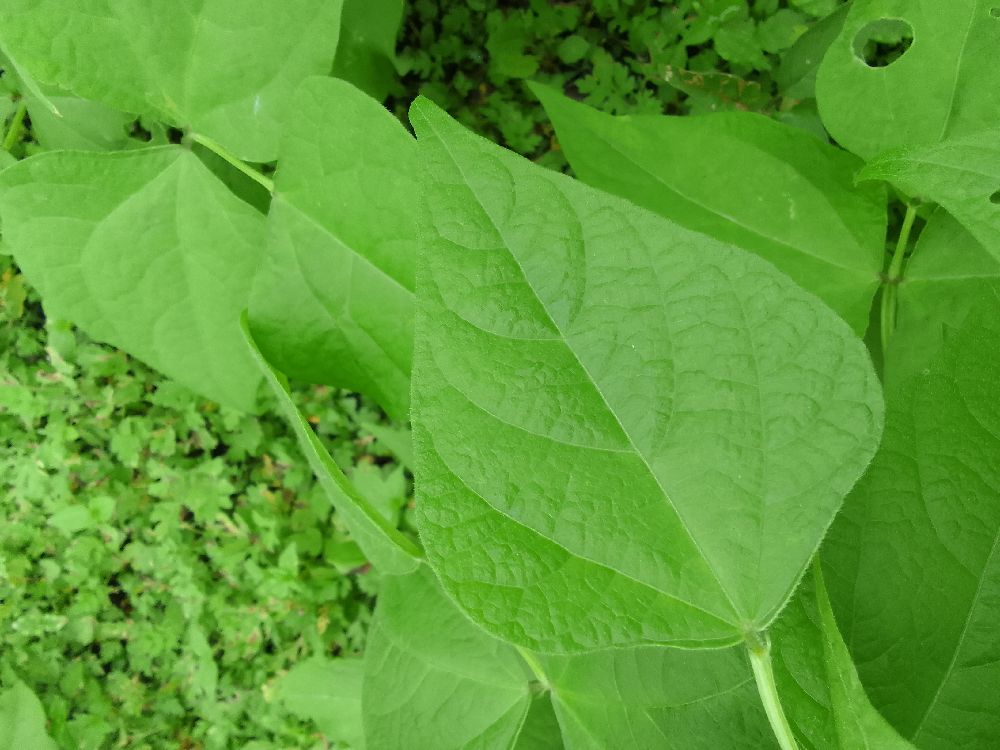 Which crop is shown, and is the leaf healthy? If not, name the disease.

common bean, healthy
